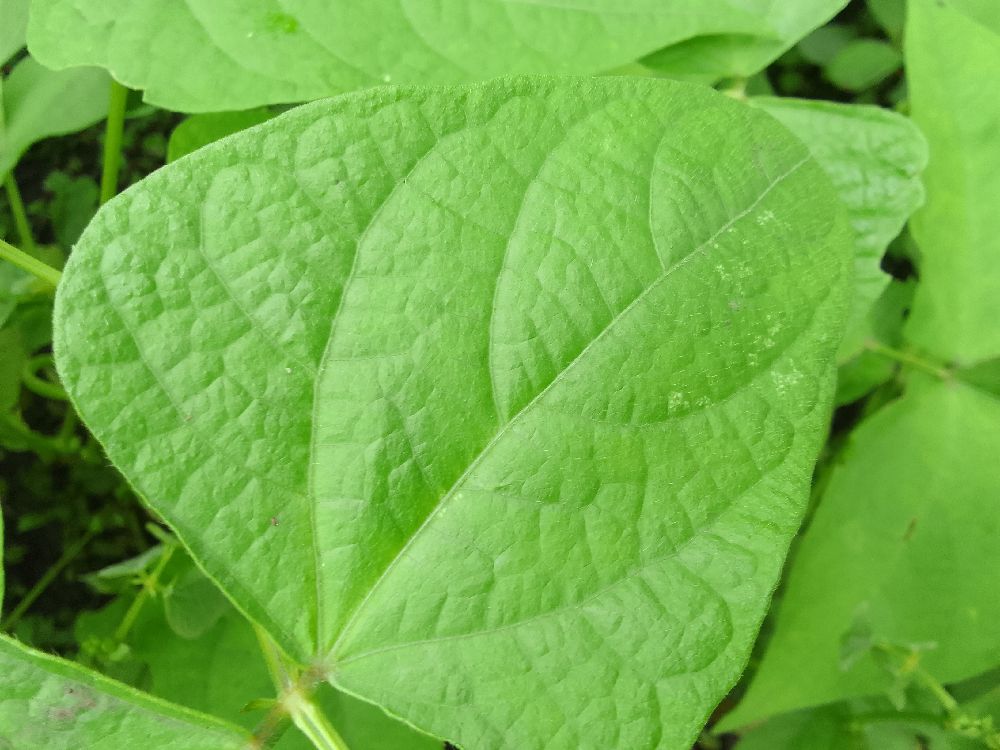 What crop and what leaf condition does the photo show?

common bean, healthy
